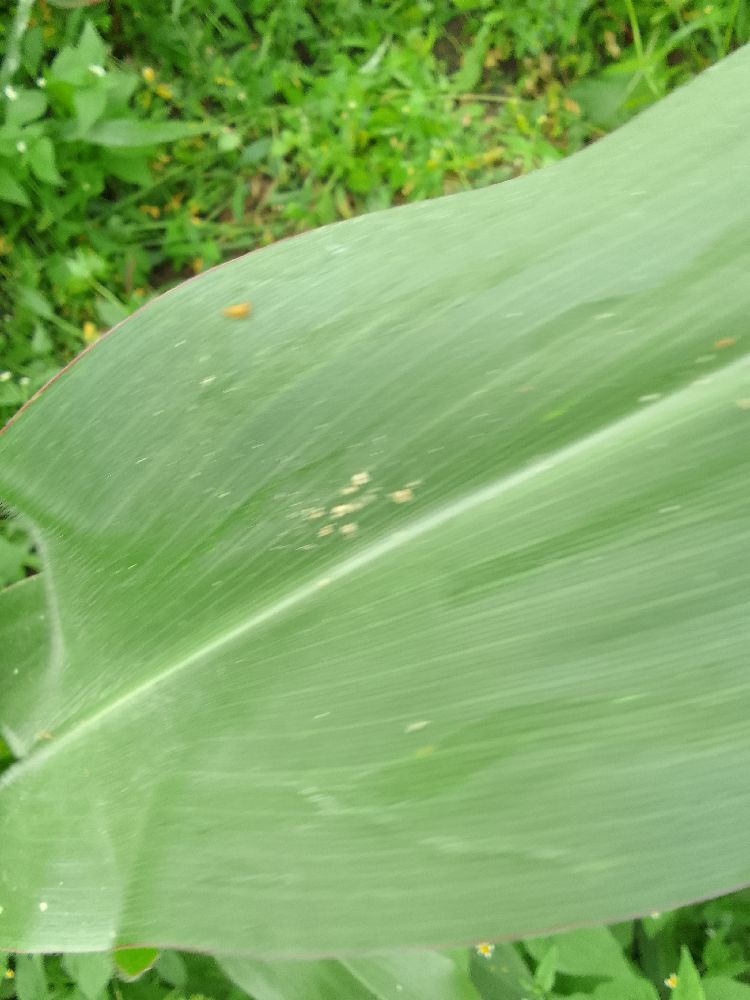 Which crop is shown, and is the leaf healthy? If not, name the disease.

maize, healthy
